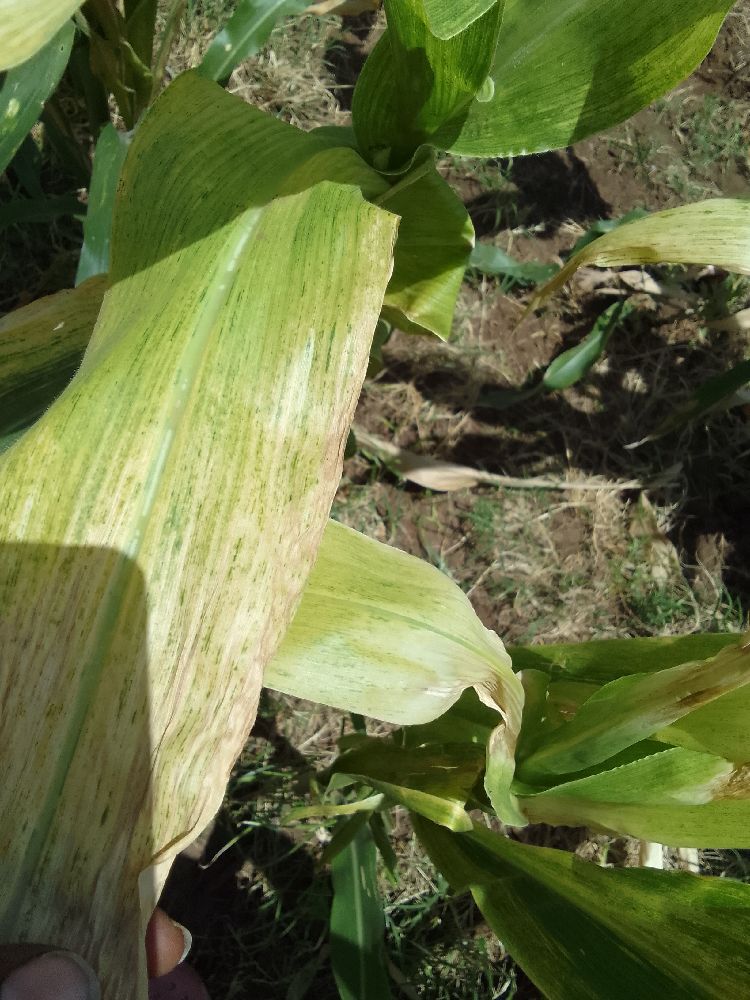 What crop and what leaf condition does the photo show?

maize, maize lethal necrosis
